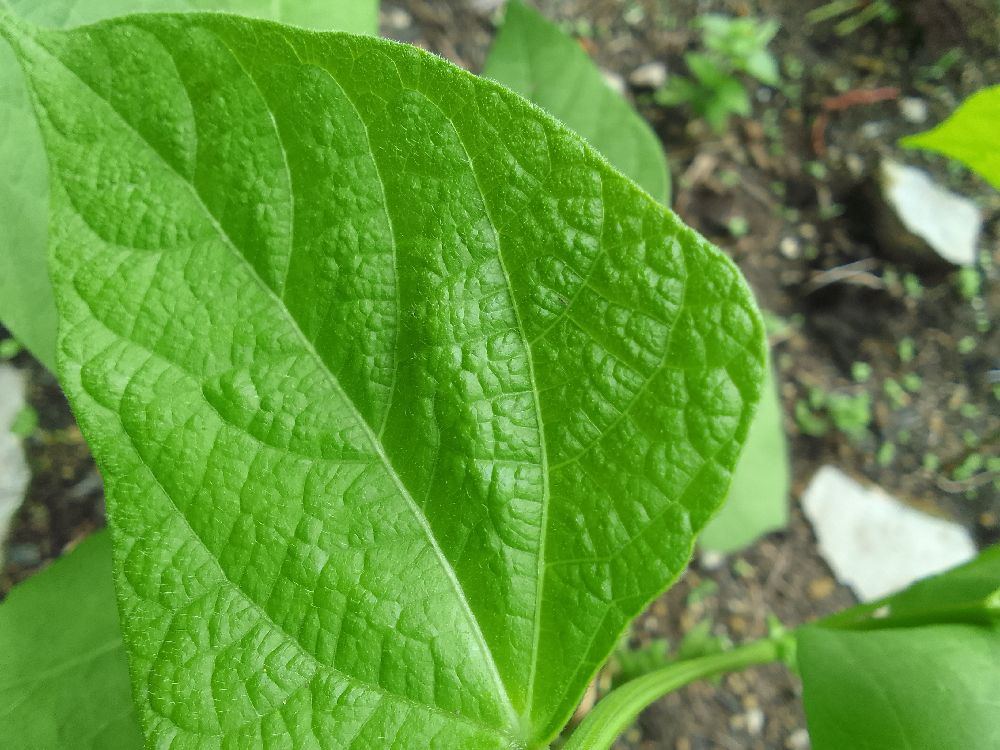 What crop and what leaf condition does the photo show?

common bean, healthy
